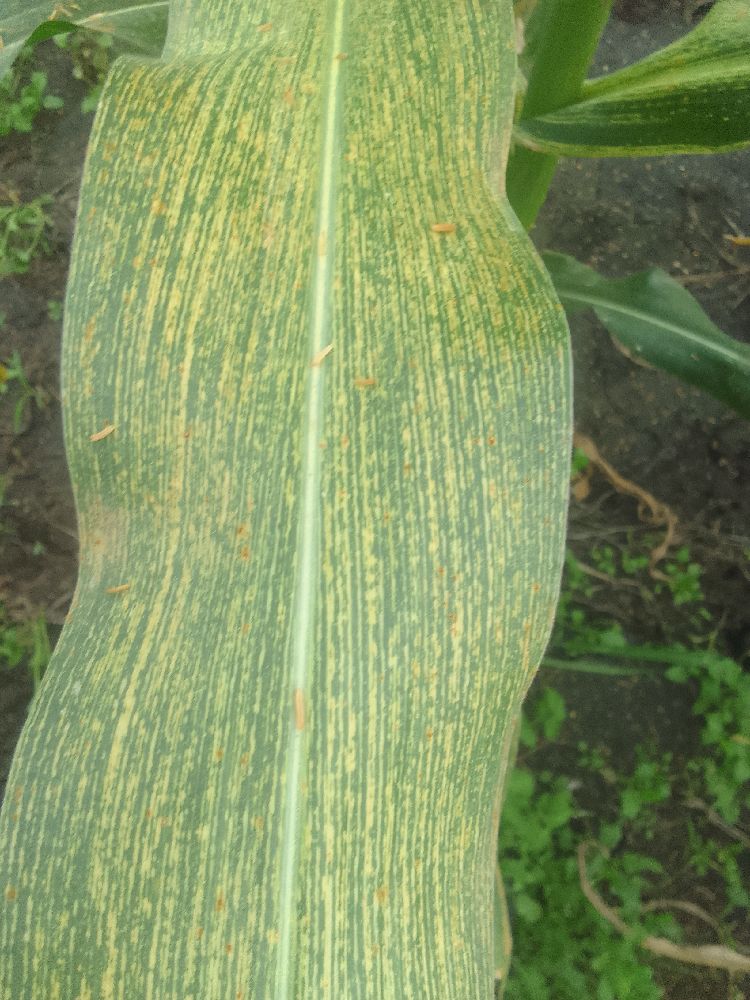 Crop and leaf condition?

maize, maize streak virus
